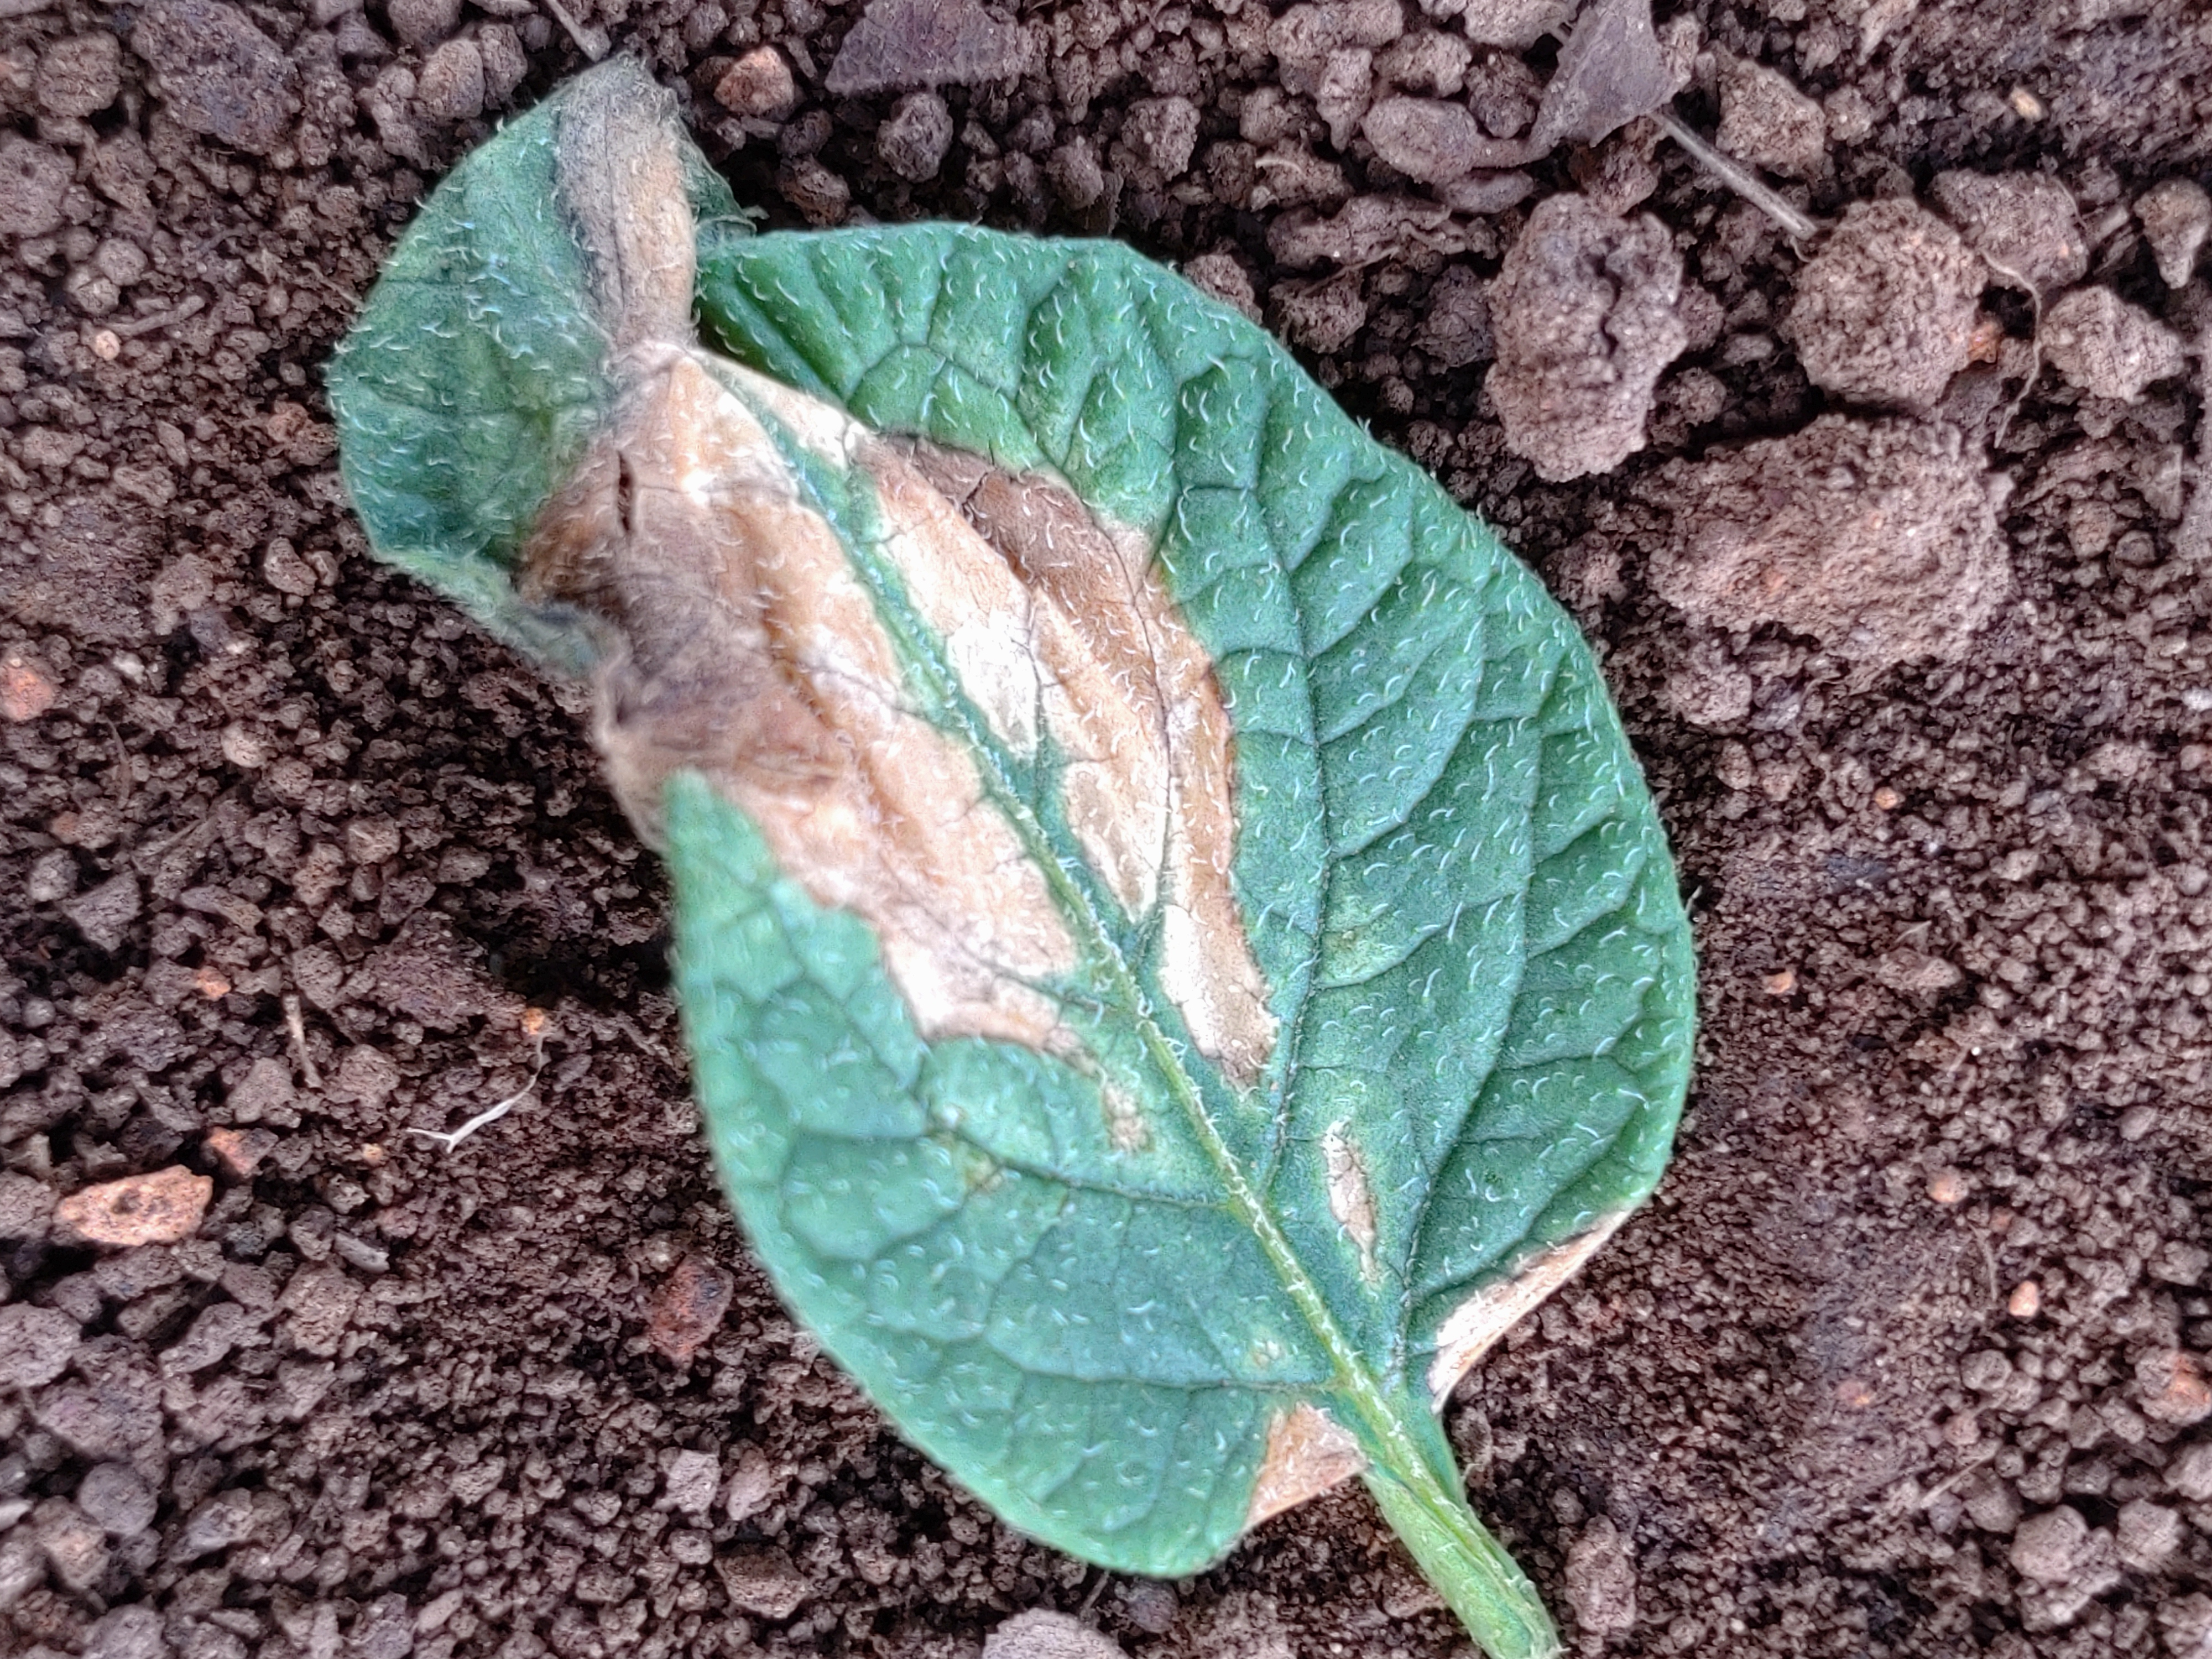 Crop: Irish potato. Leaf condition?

early blight
